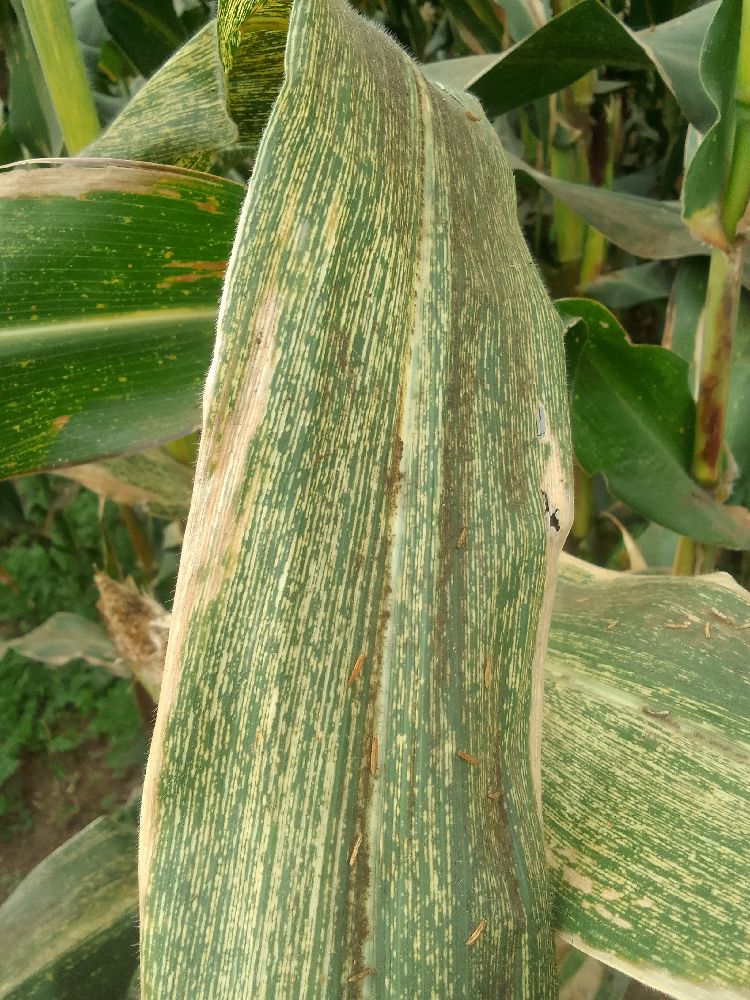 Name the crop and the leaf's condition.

maize, maize streak virus
